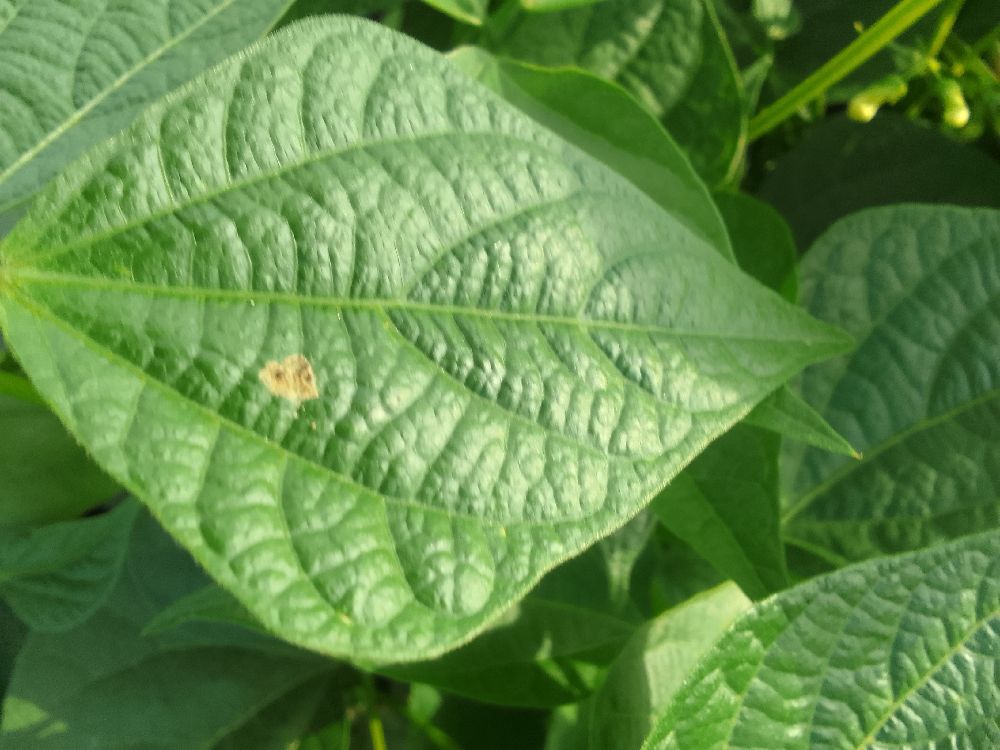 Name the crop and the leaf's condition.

common bean, healthy
